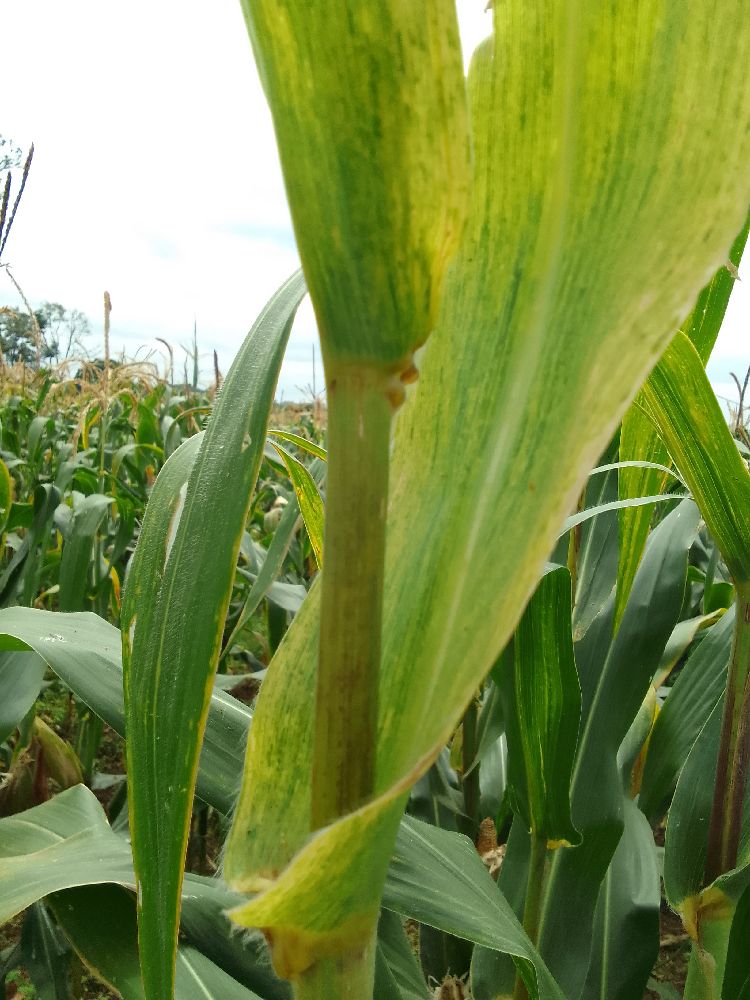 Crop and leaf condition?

maize, maize lethal necrosis
